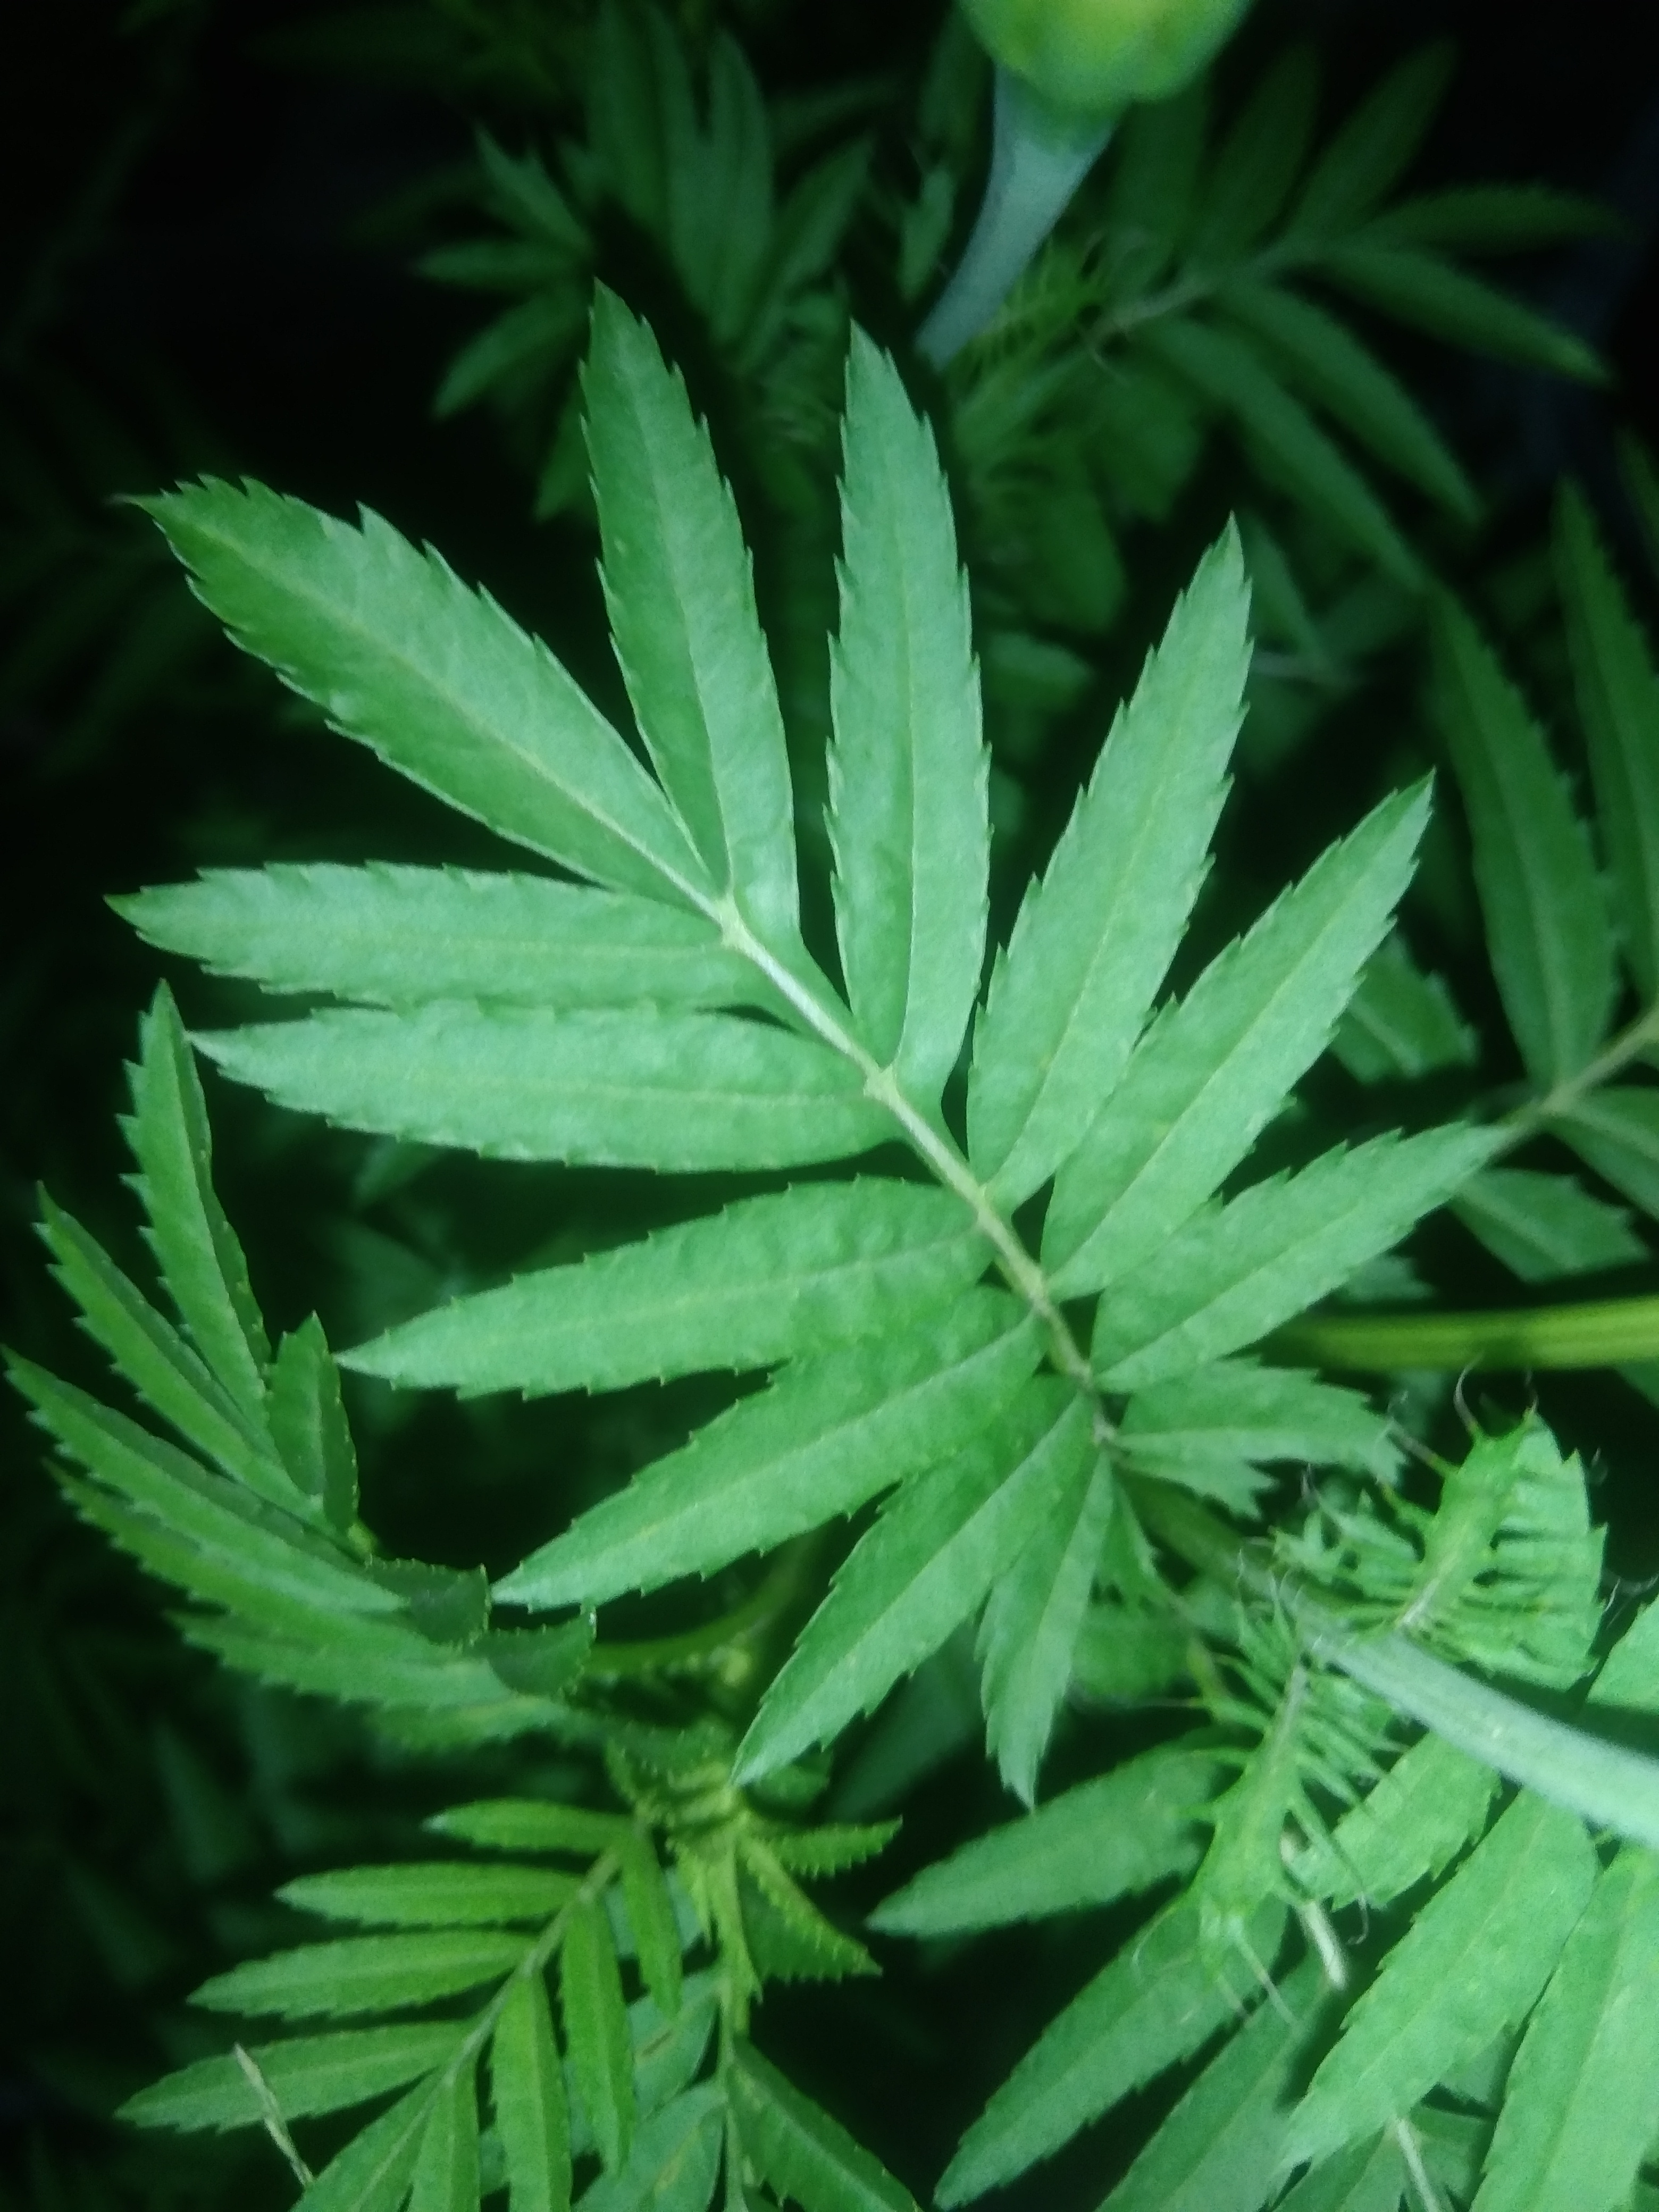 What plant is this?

marigold
